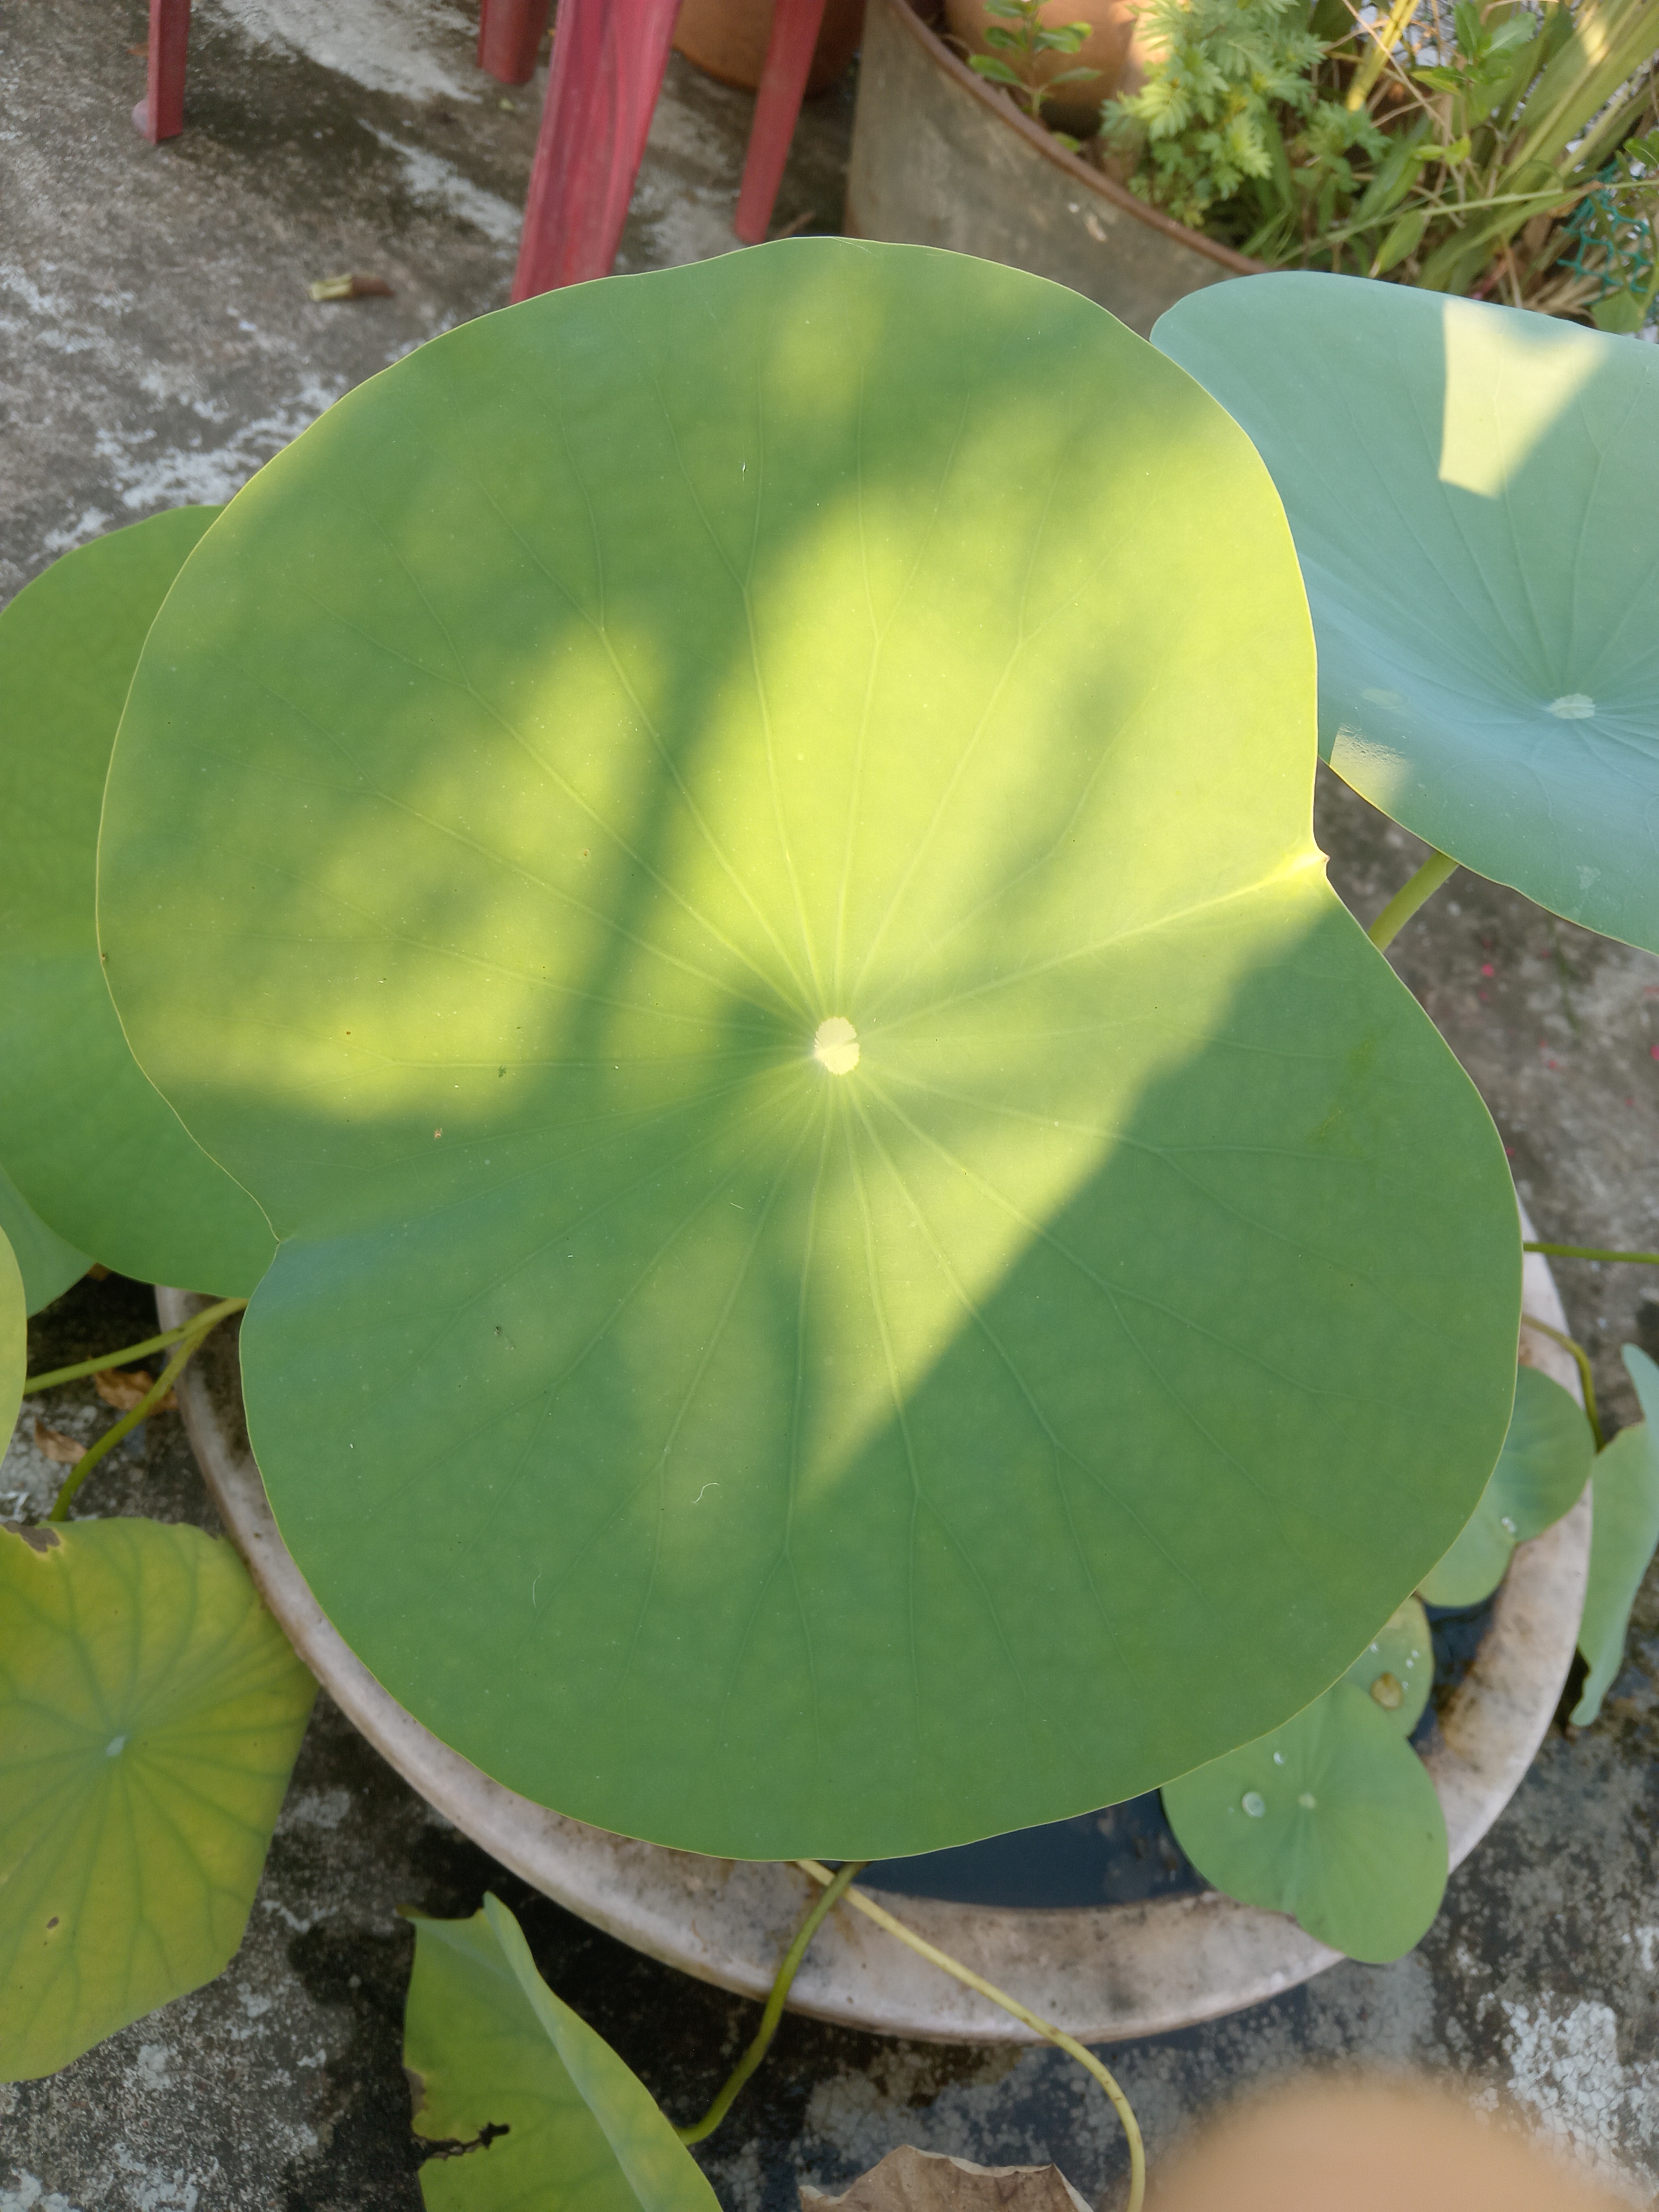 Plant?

lotus
